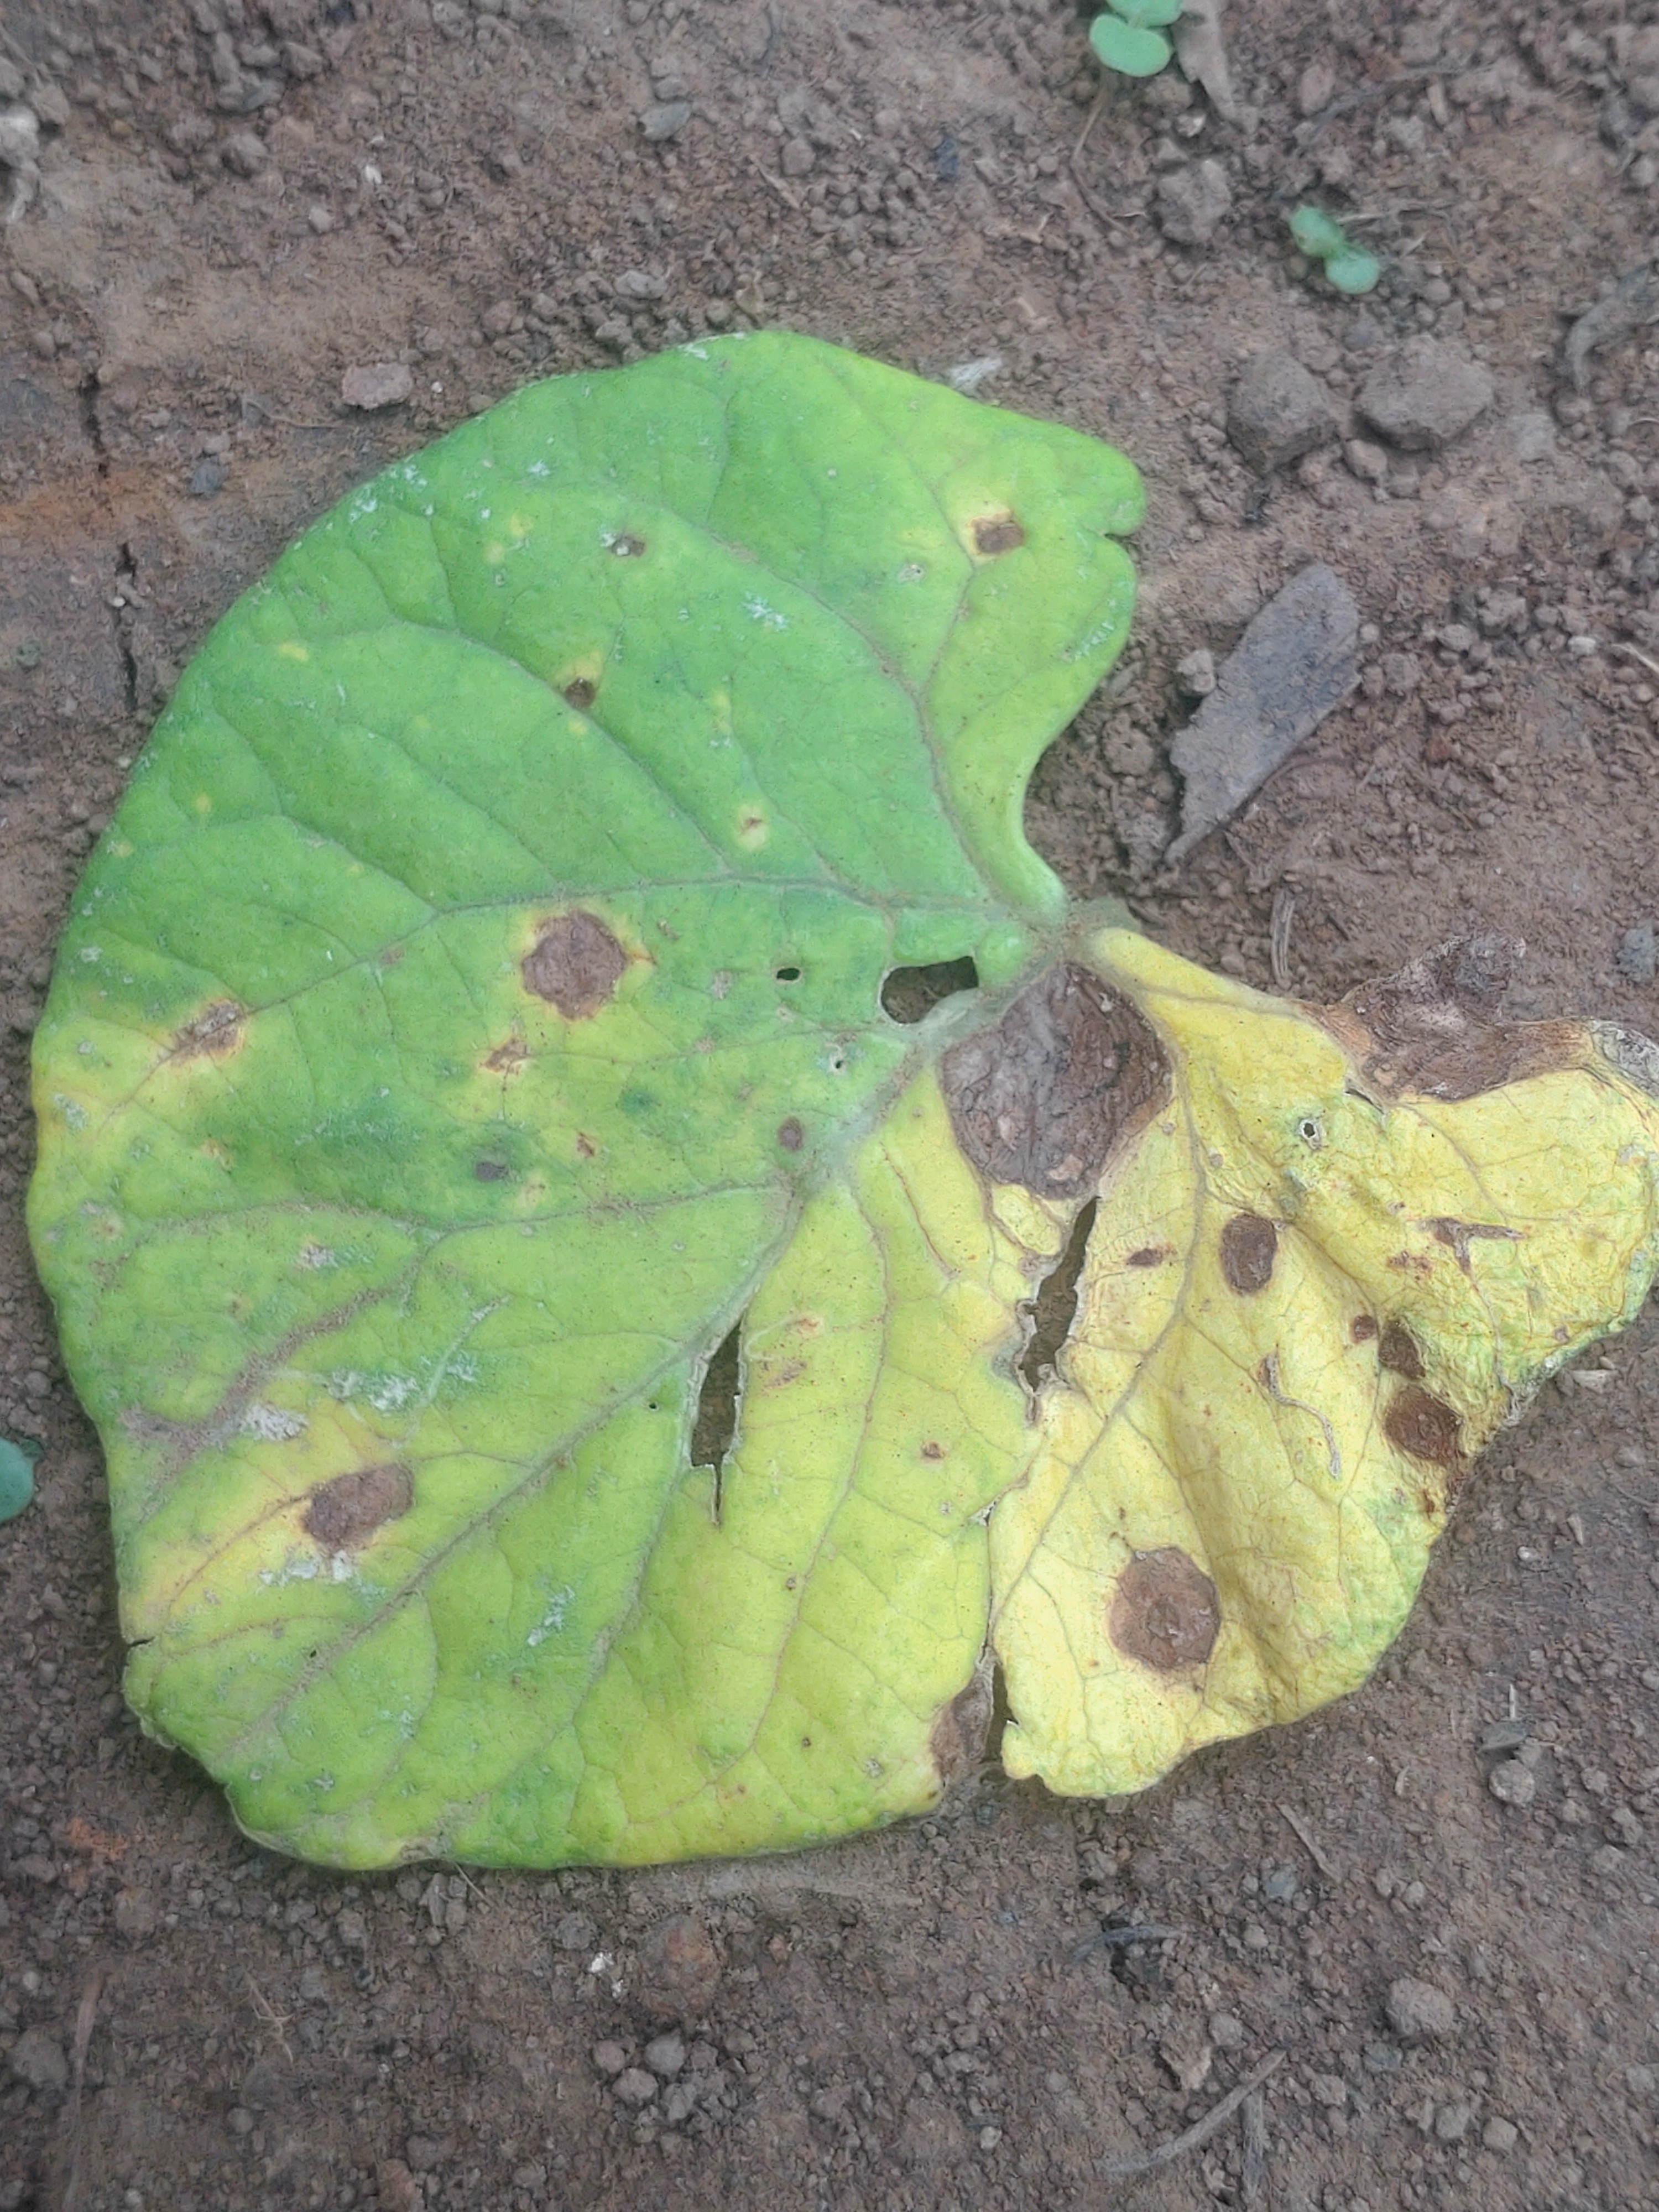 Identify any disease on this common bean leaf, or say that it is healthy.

anthracnose
